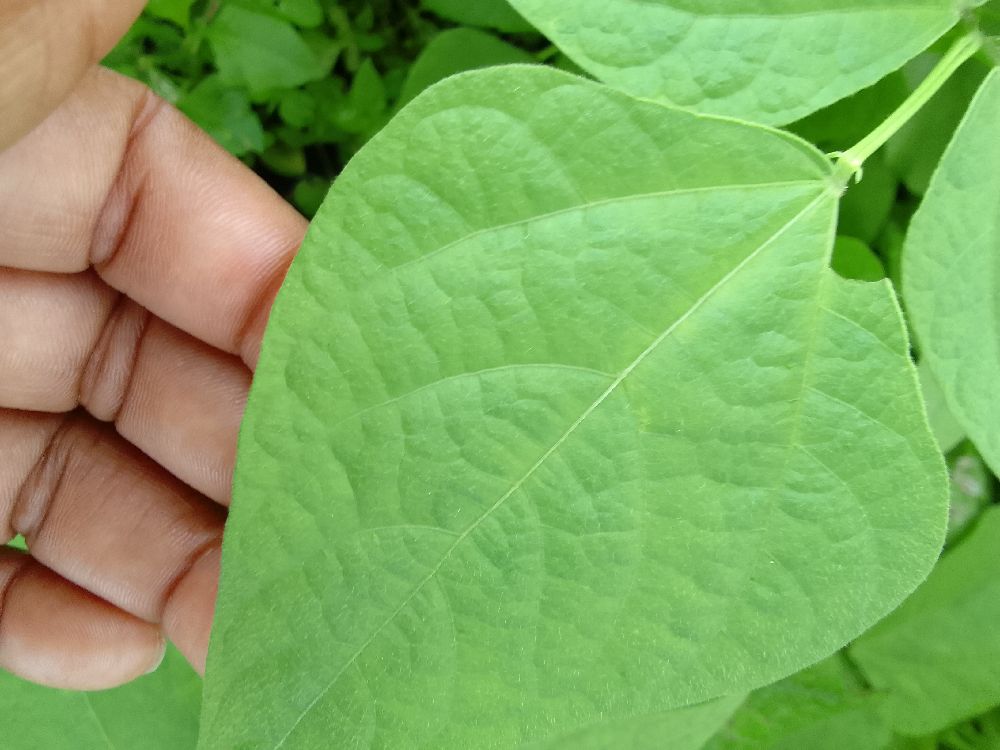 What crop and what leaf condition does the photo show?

common bean, healthy
